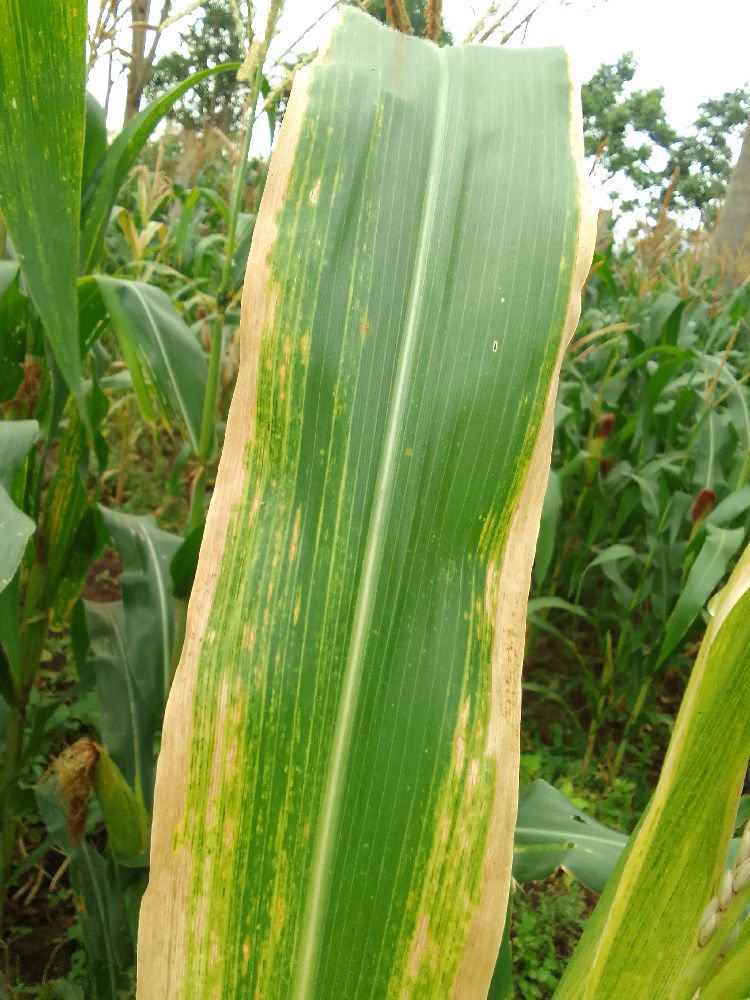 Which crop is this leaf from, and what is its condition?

maize, maize lethal necrosis
